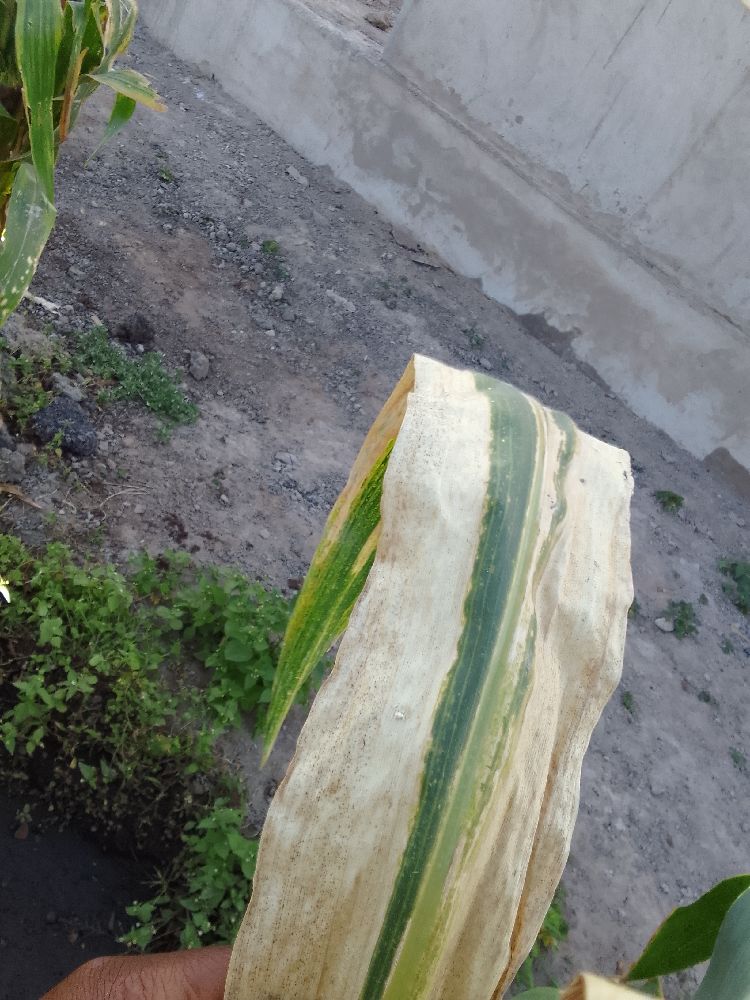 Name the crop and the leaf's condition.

maize, maize lethal necrosis
